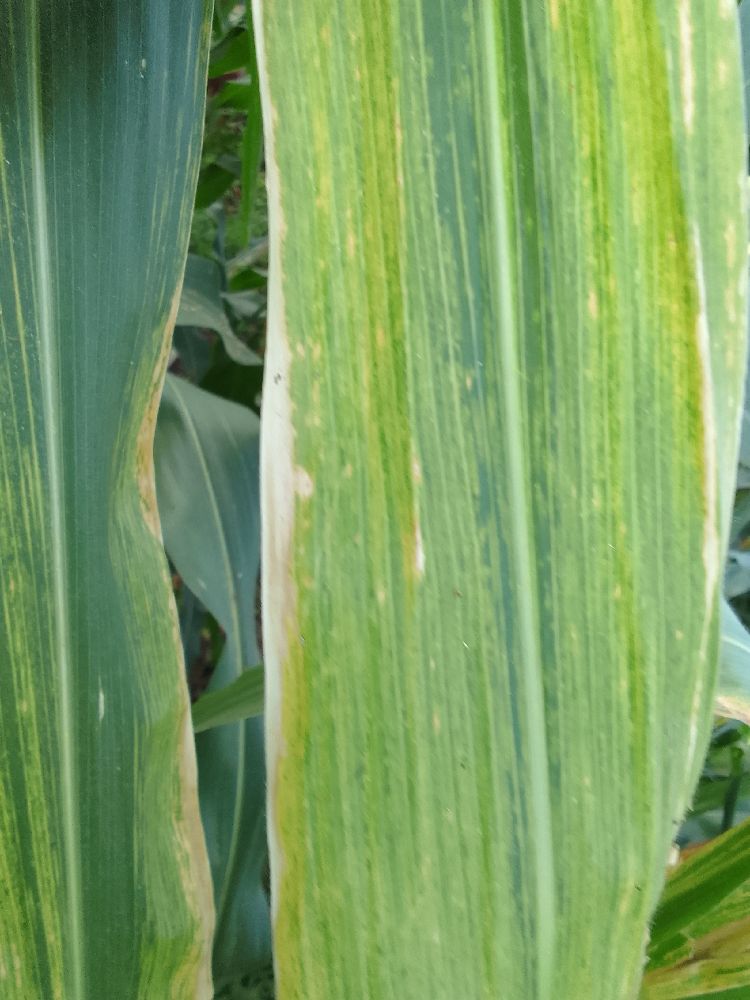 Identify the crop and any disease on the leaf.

maize, maize lethal necrosis
